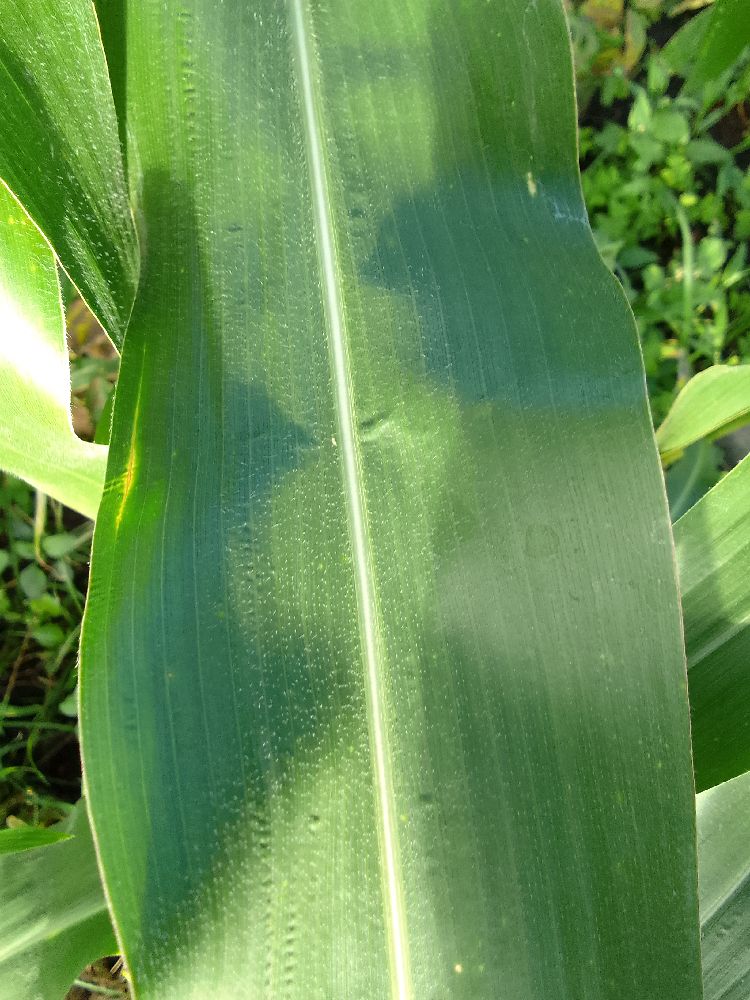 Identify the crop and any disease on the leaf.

maize, healthy
